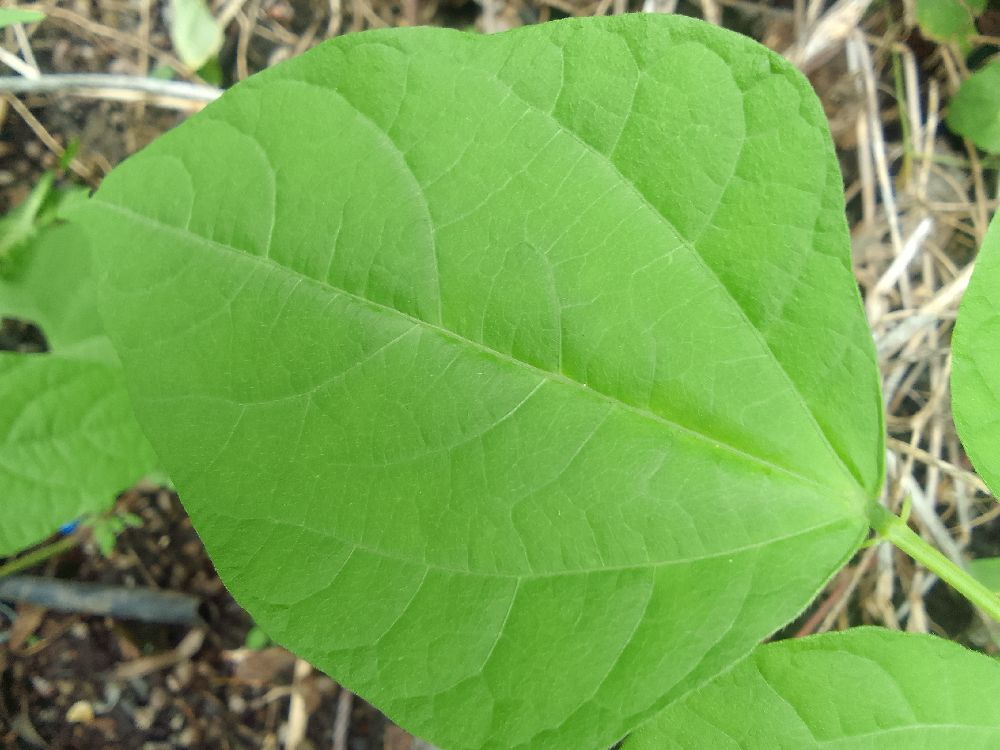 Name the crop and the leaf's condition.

common bean, healthy
